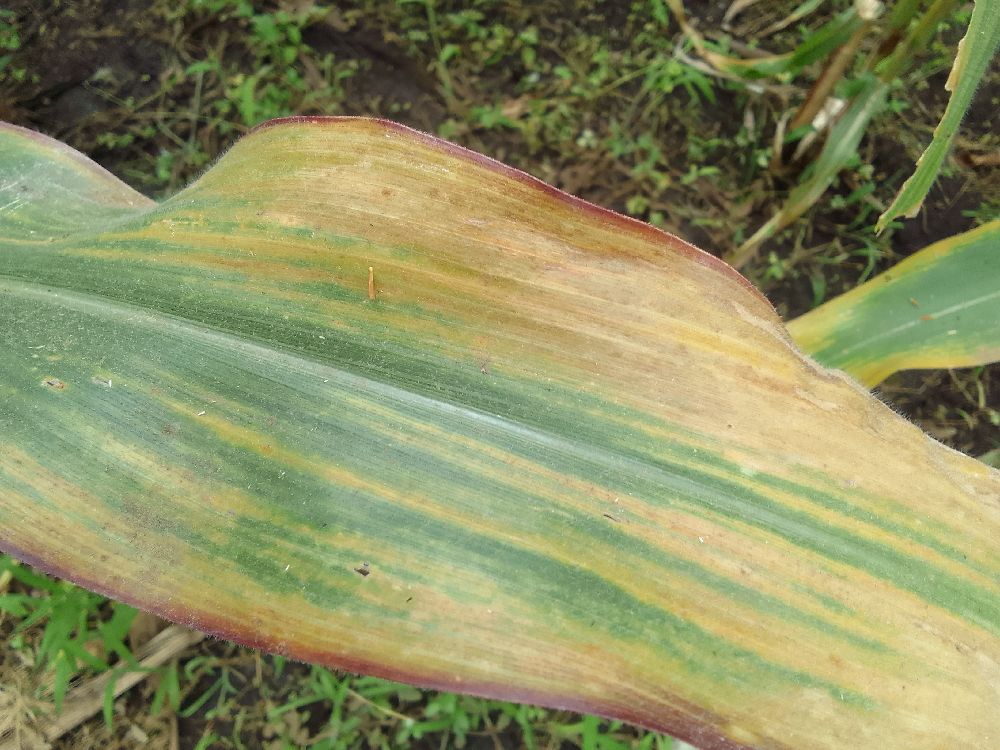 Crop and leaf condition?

maize, maize lethal necrosis
